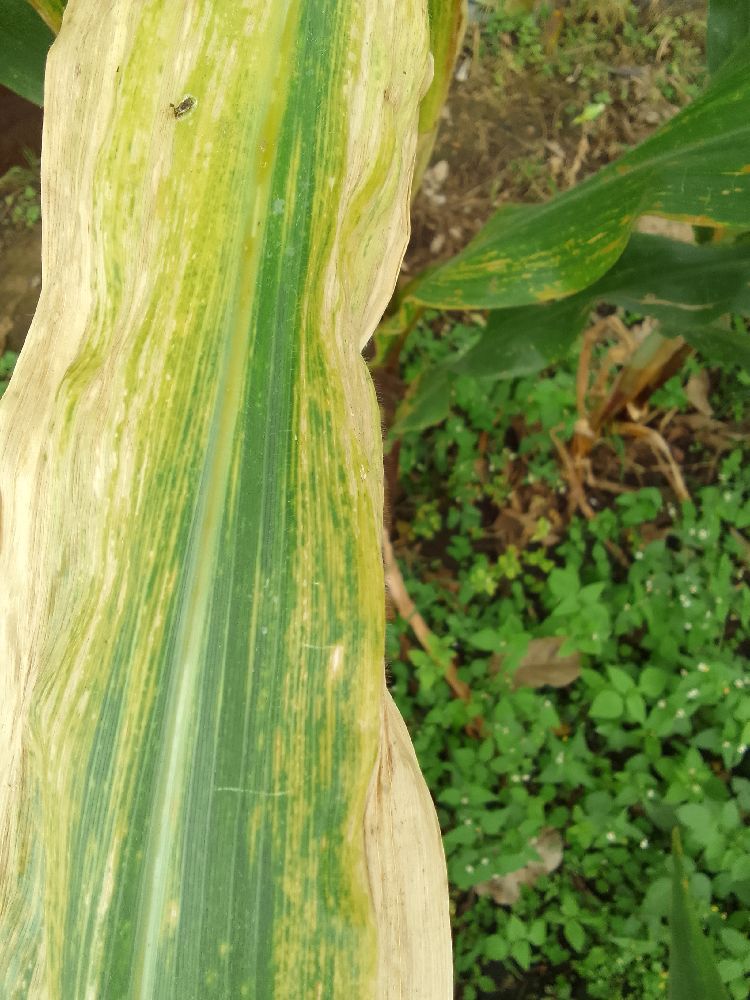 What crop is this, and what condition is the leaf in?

maize, maize lethal necrosis
